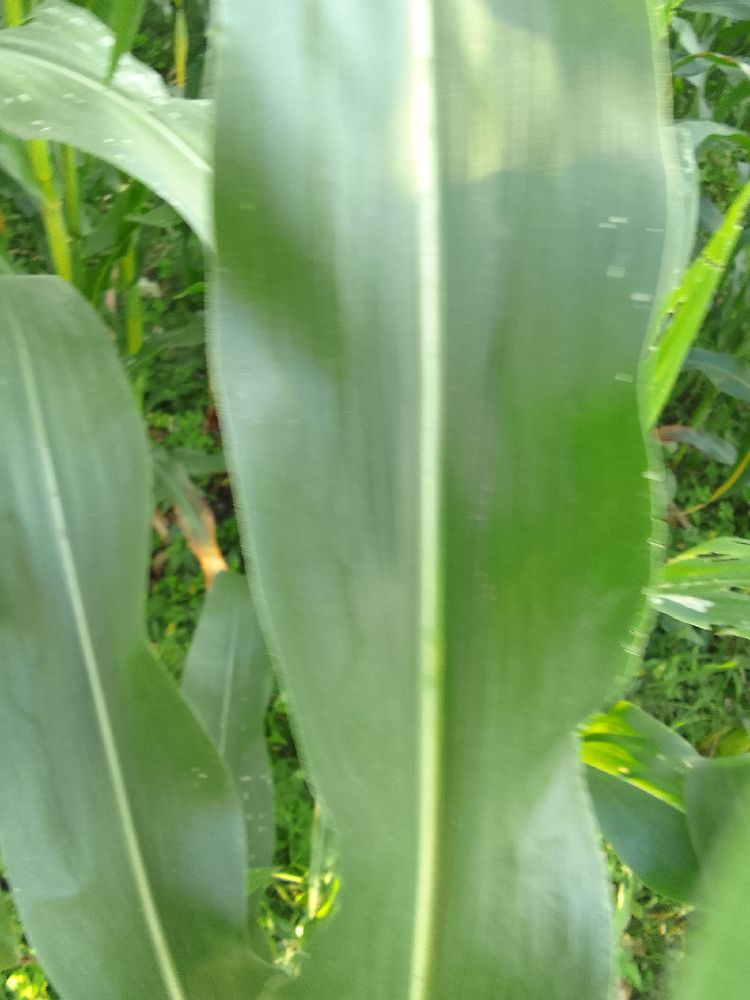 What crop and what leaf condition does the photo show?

maize, healthy
